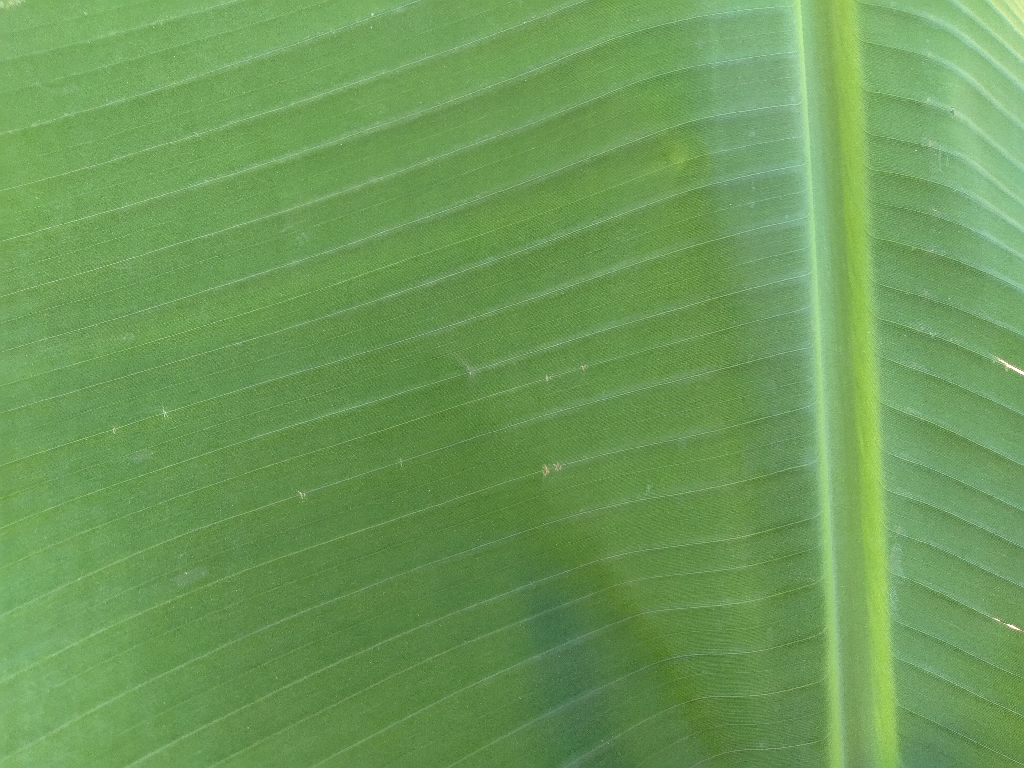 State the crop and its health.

banana, healthy
